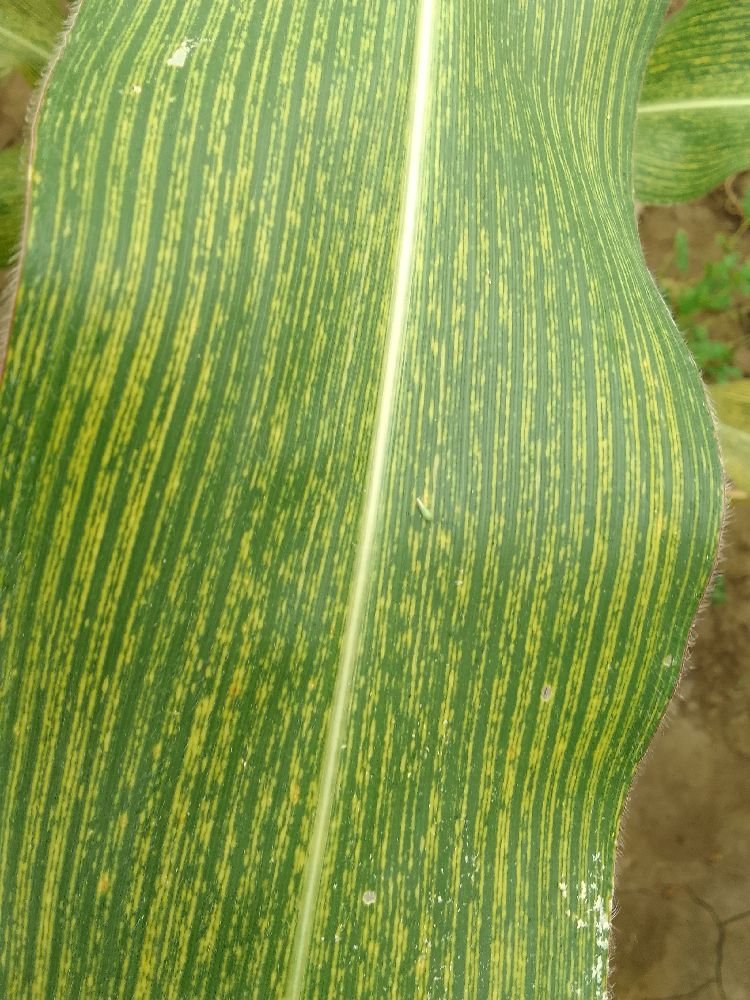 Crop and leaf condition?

maize, maize streak virus
